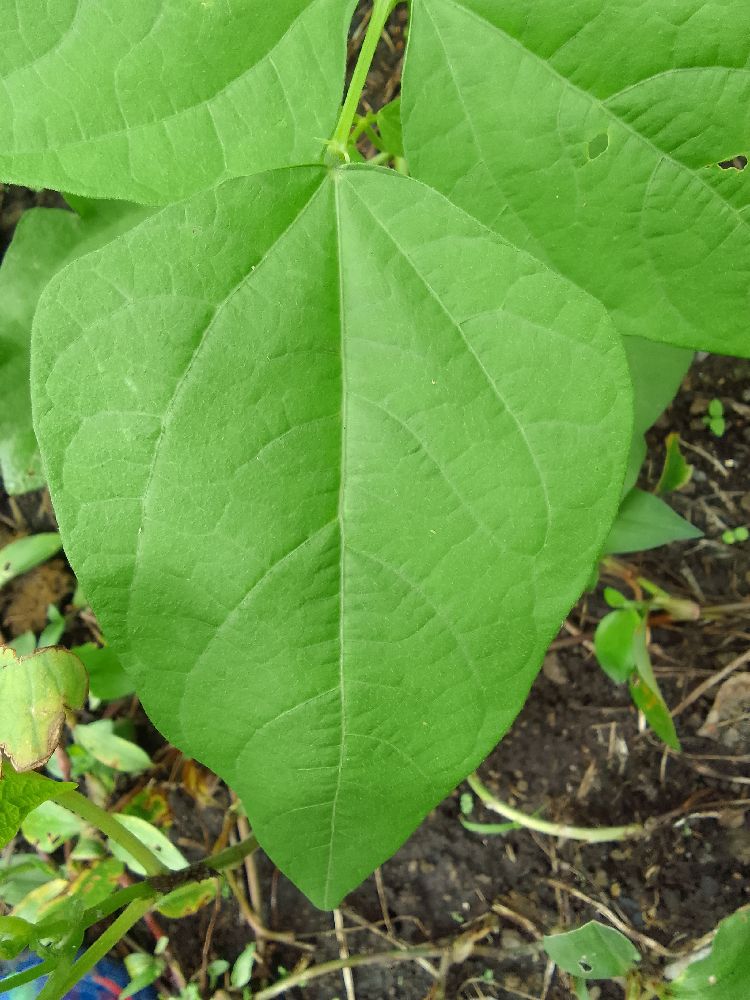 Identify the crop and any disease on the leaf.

common bean, healthy
